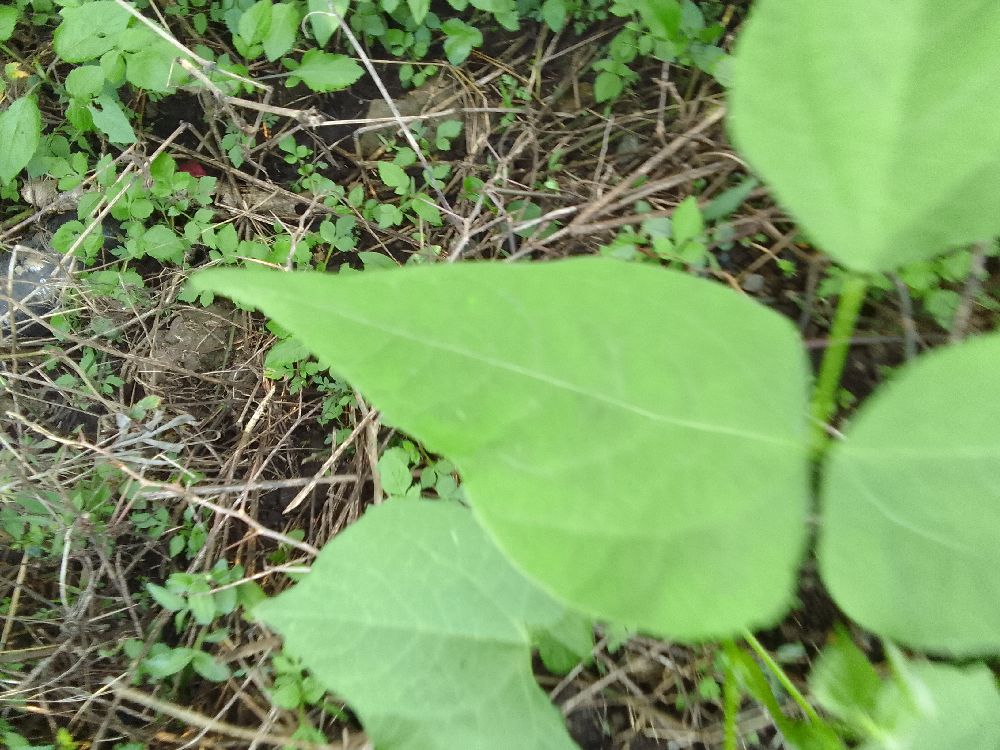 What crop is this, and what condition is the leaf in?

common bean, healthy
